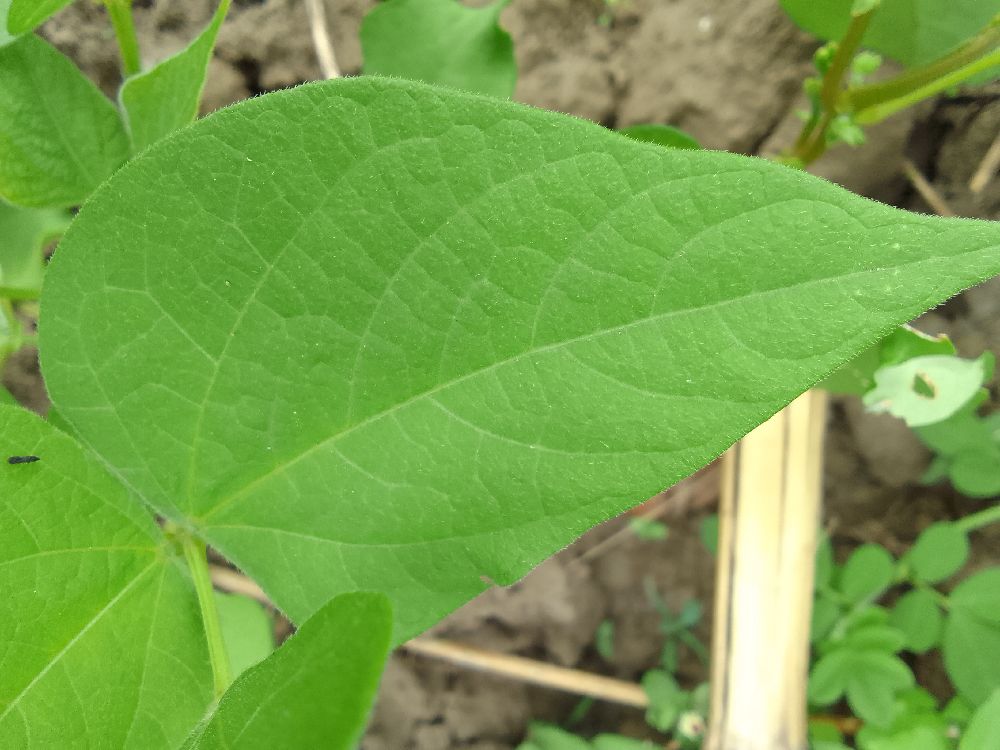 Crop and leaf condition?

common bean, bean rust
